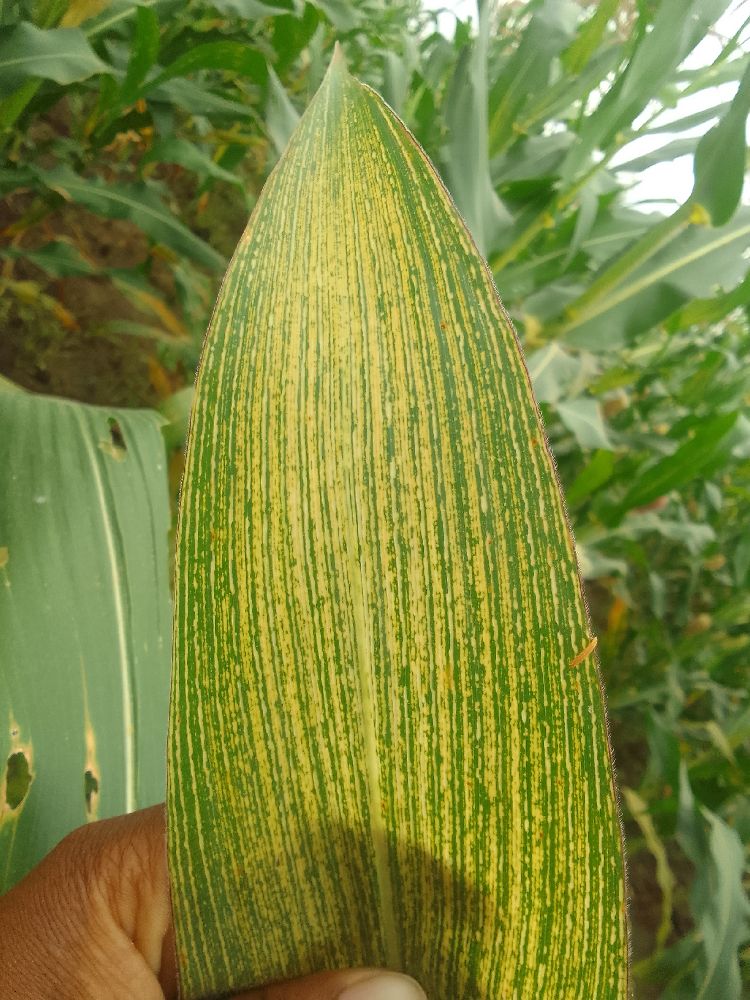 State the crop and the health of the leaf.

maize, maize streak virus
